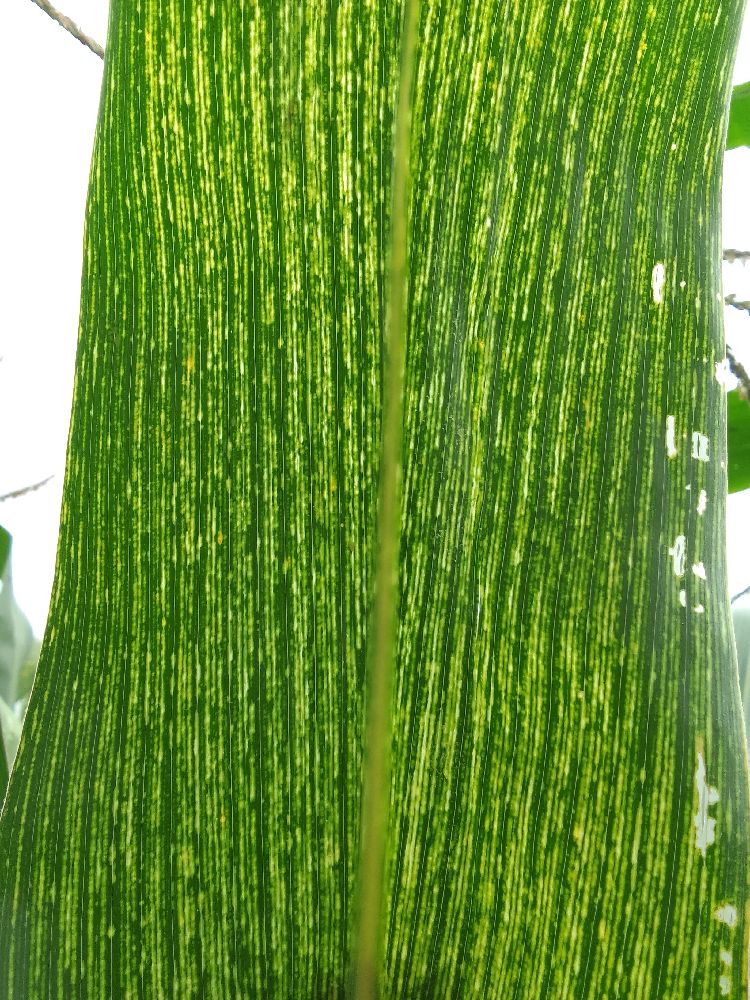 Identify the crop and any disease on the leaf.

maize, maize streak virus
